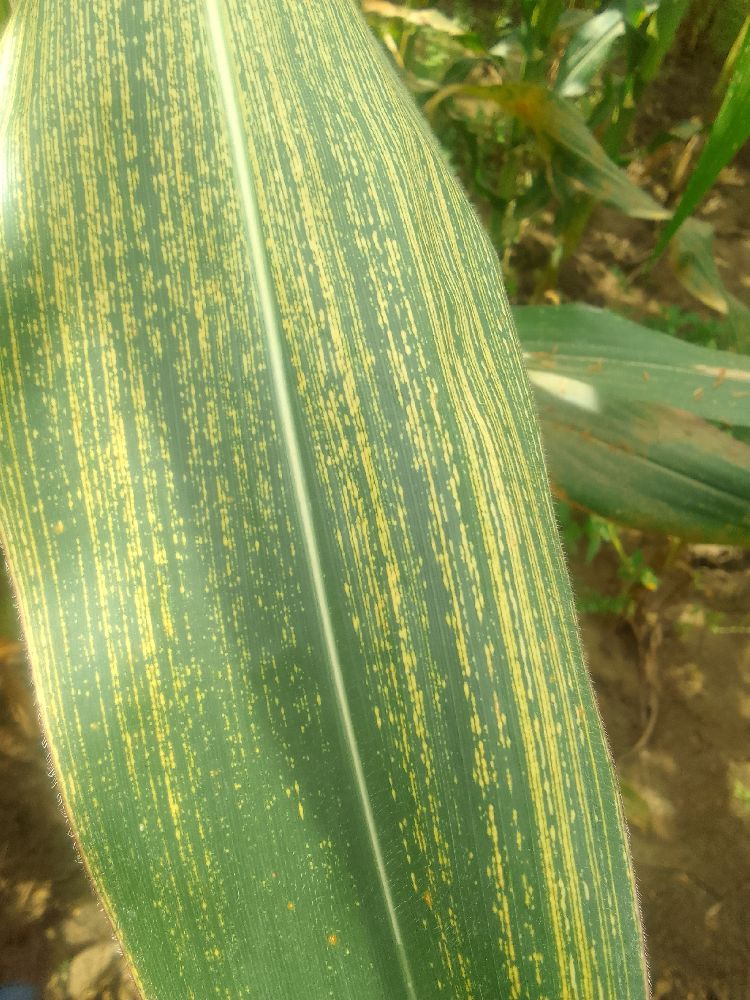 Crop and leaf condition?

maize, maize streak virus
